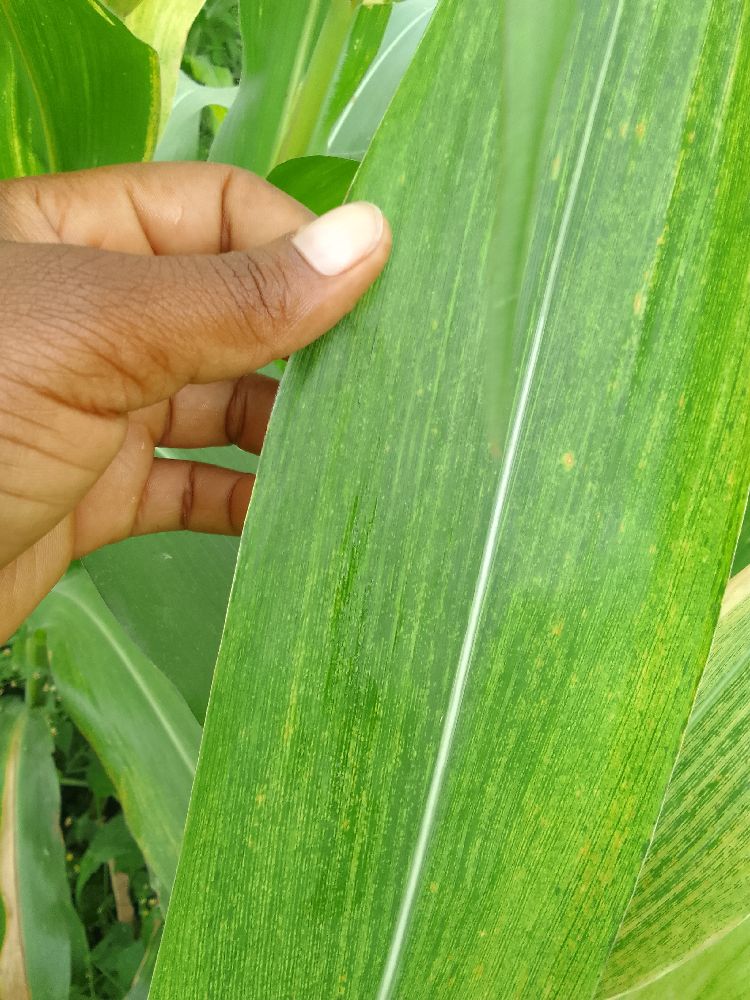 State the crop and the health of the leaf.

maize, maize lethal necrosis
